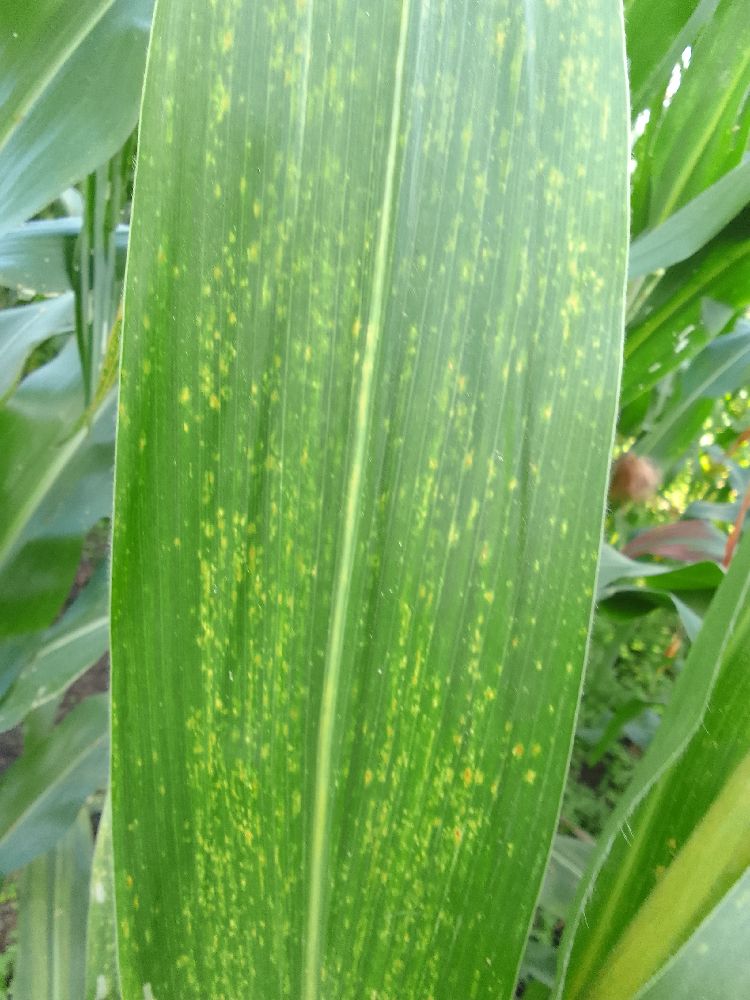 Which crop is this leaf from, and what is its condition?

maize, maize lethal necrosis
